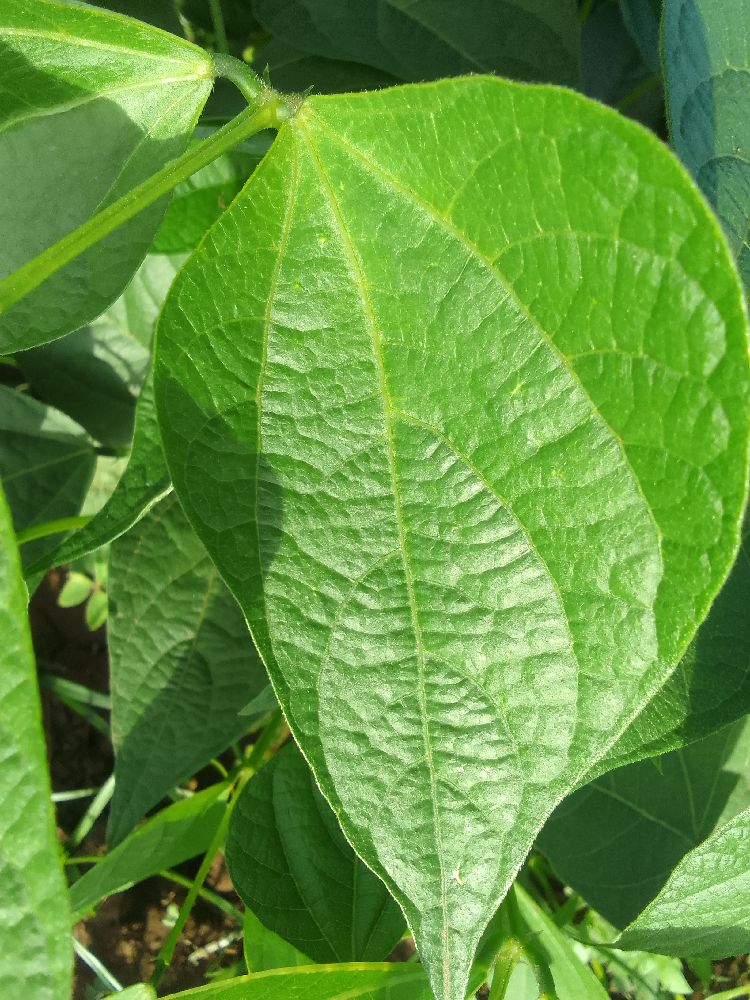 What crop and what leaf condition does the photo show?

common bean, healthy
